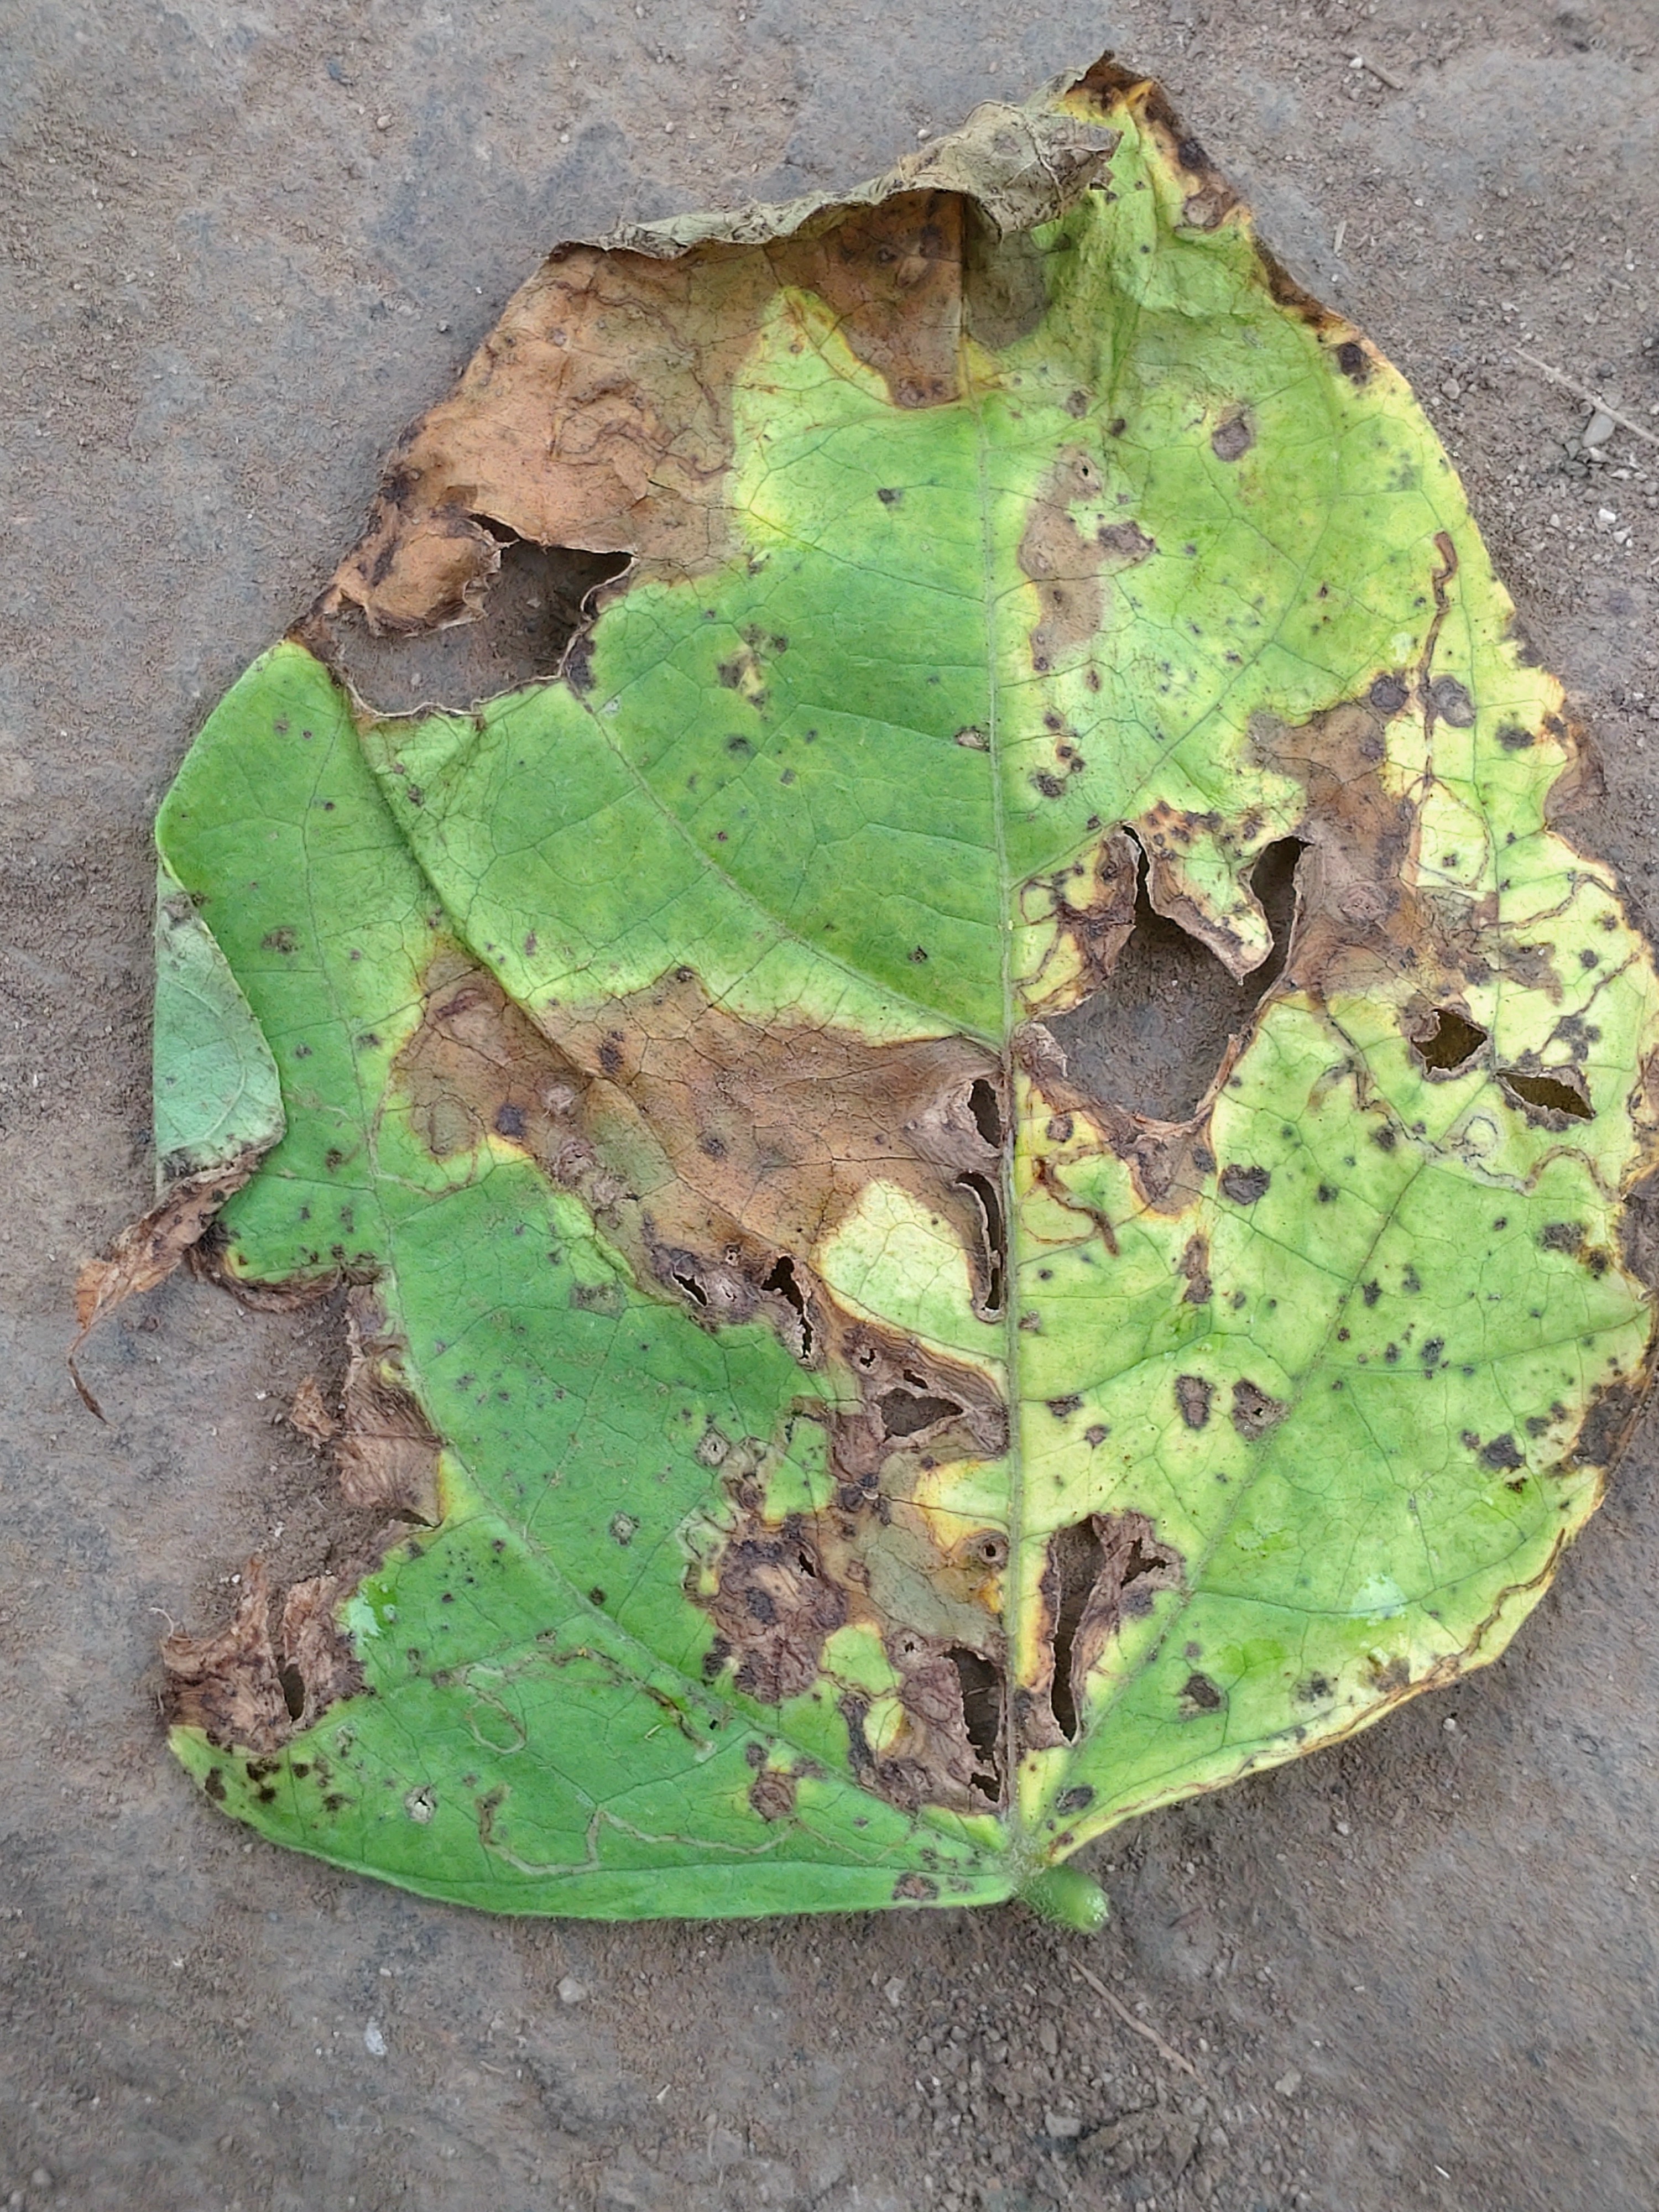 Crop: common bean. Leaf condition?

anthracnose
